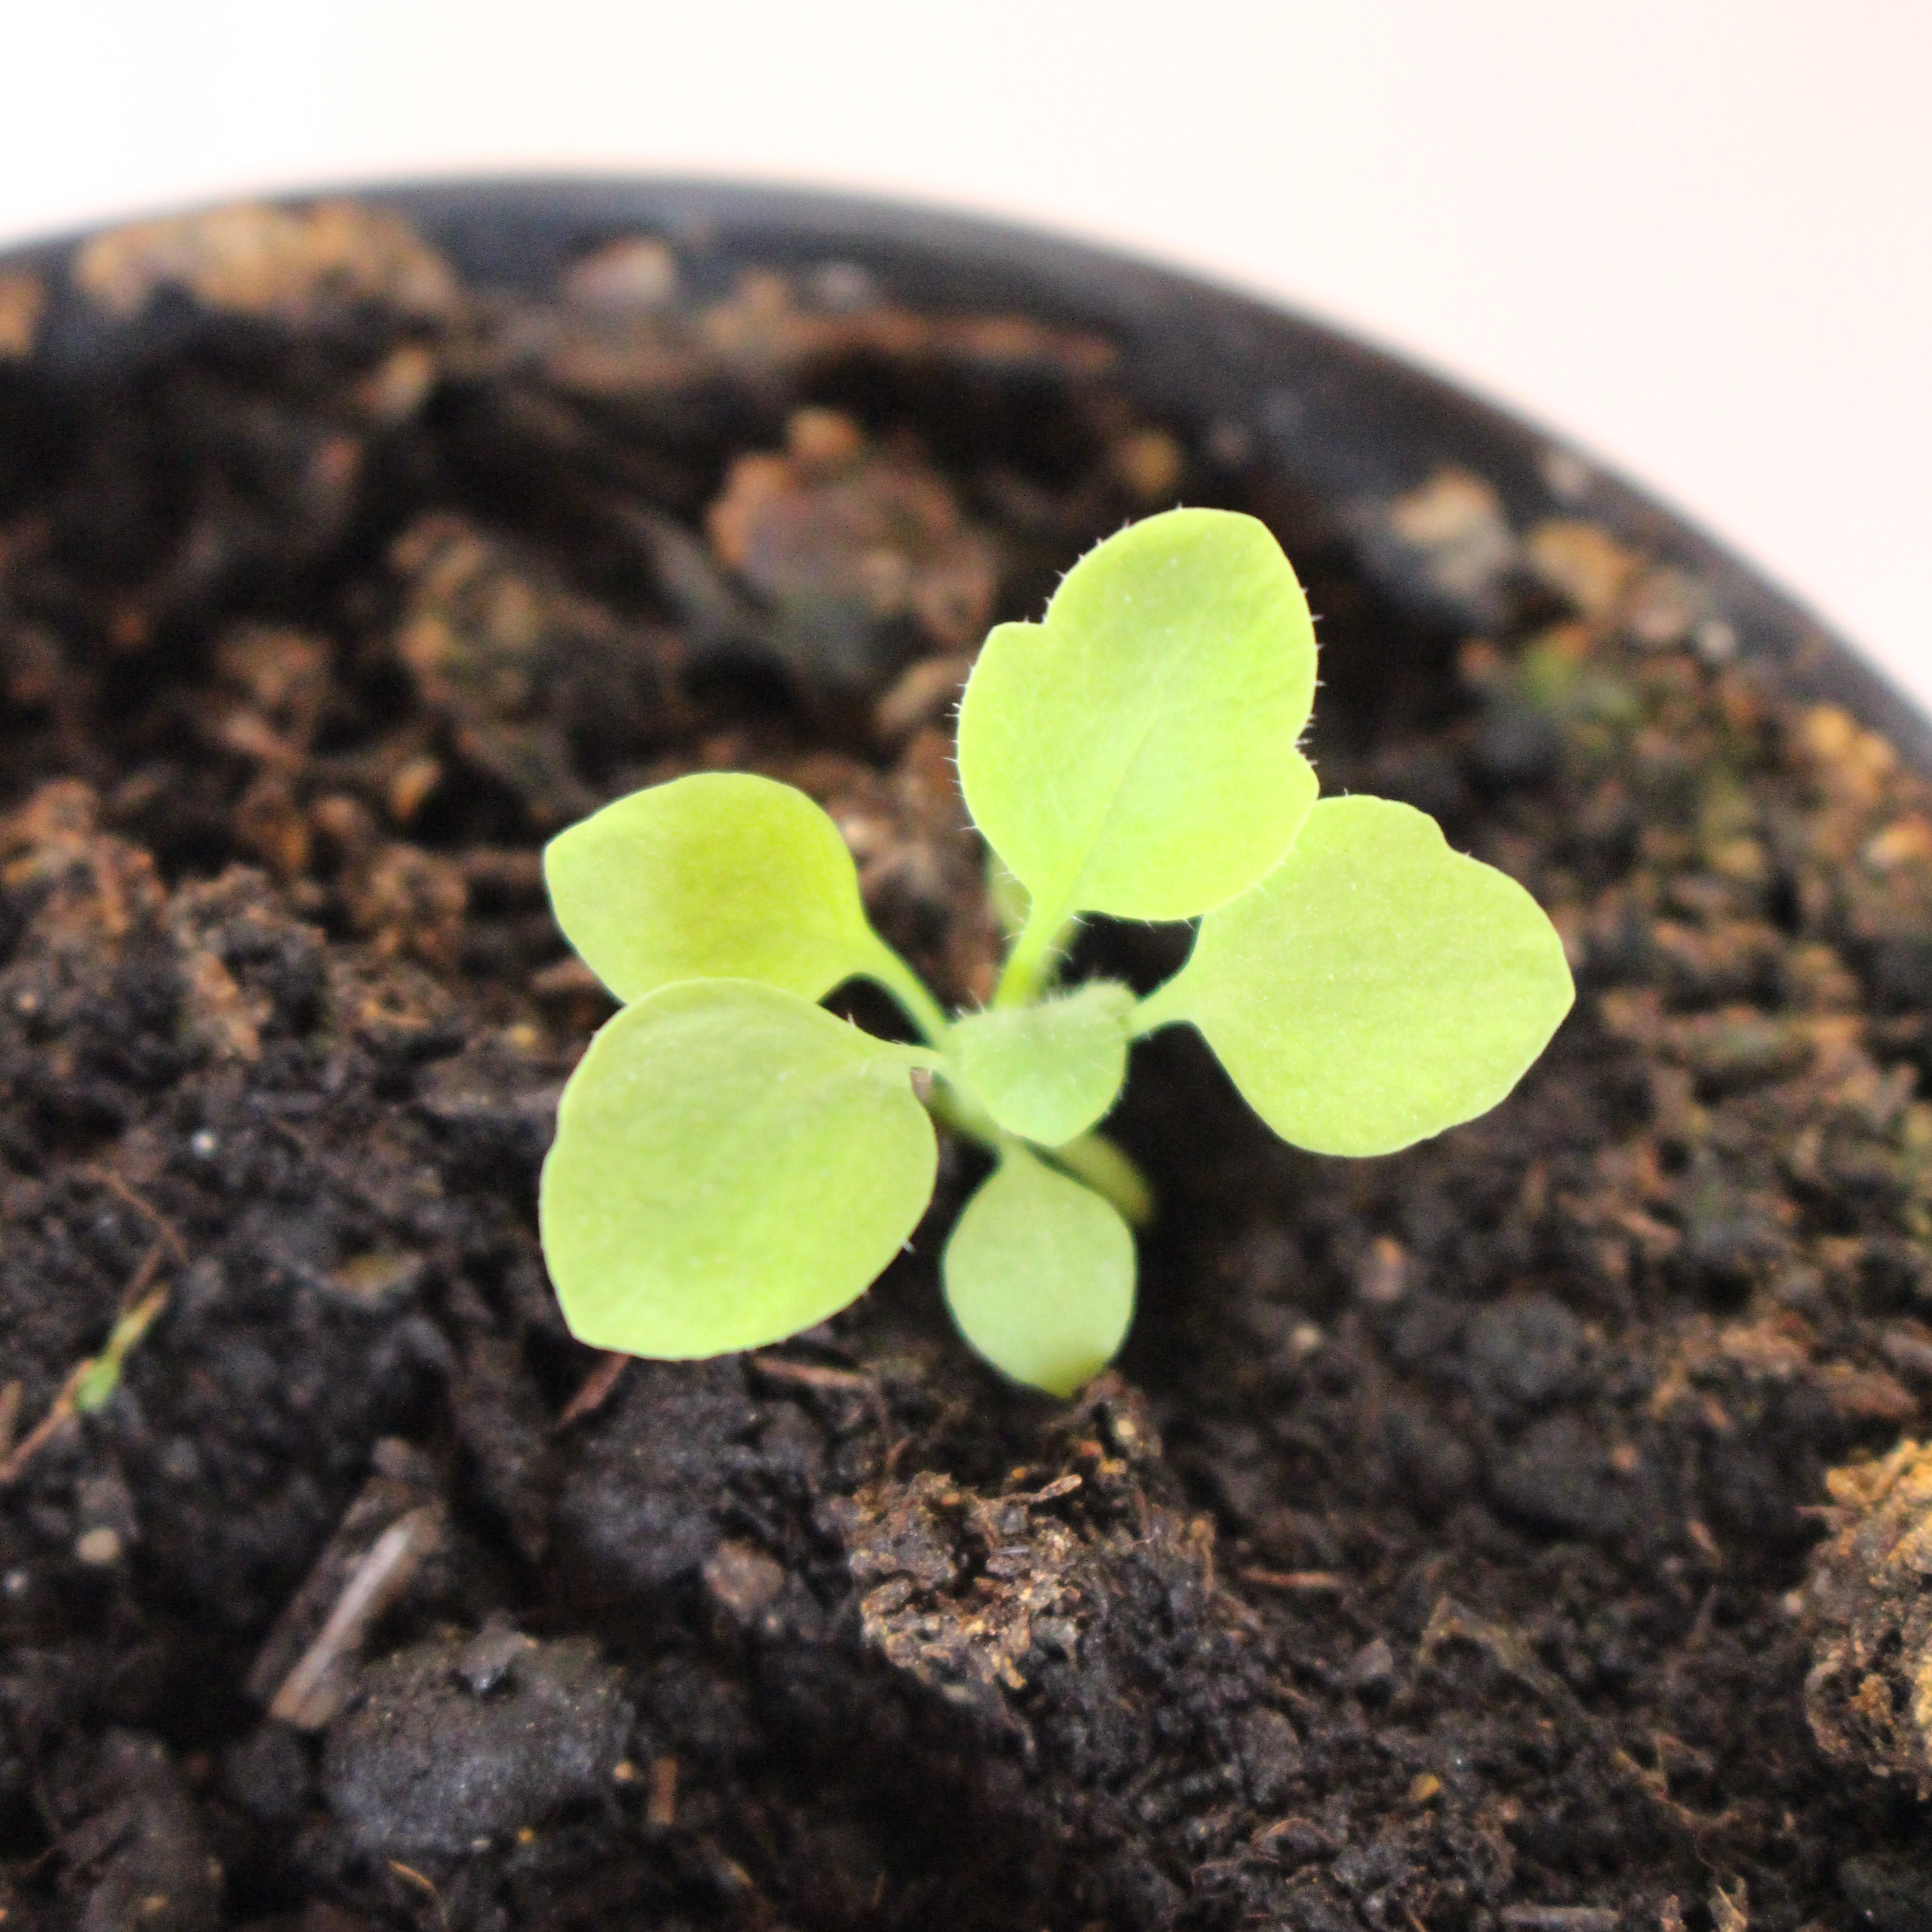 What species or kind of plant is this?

Papaver rhoeas
